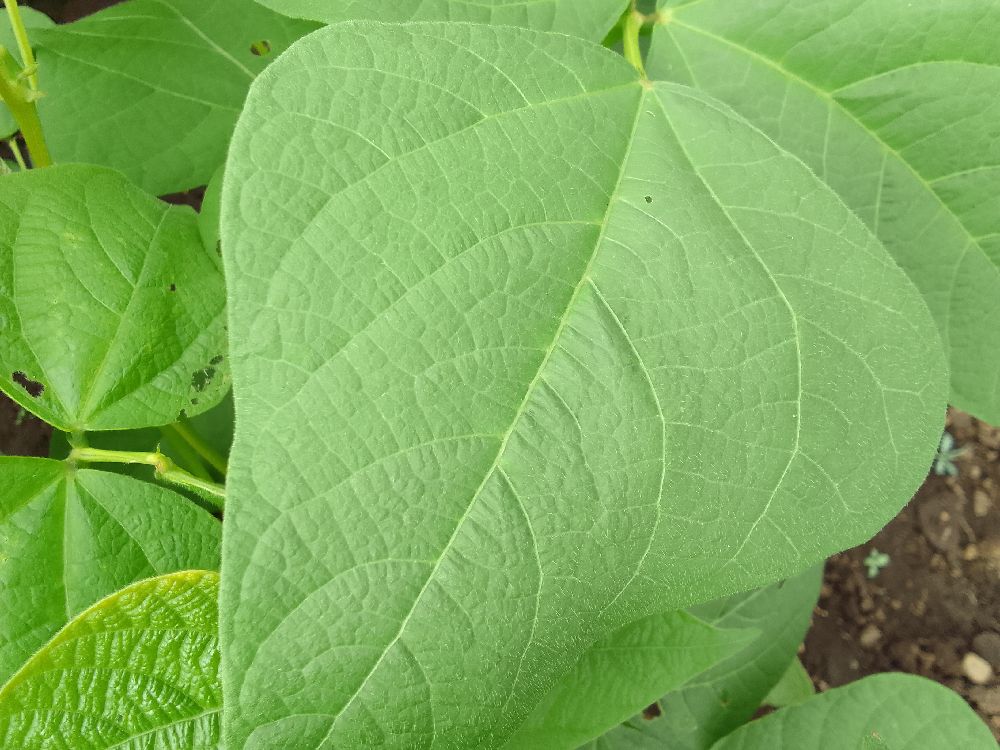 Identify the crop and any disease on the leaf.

common bean, healthy
